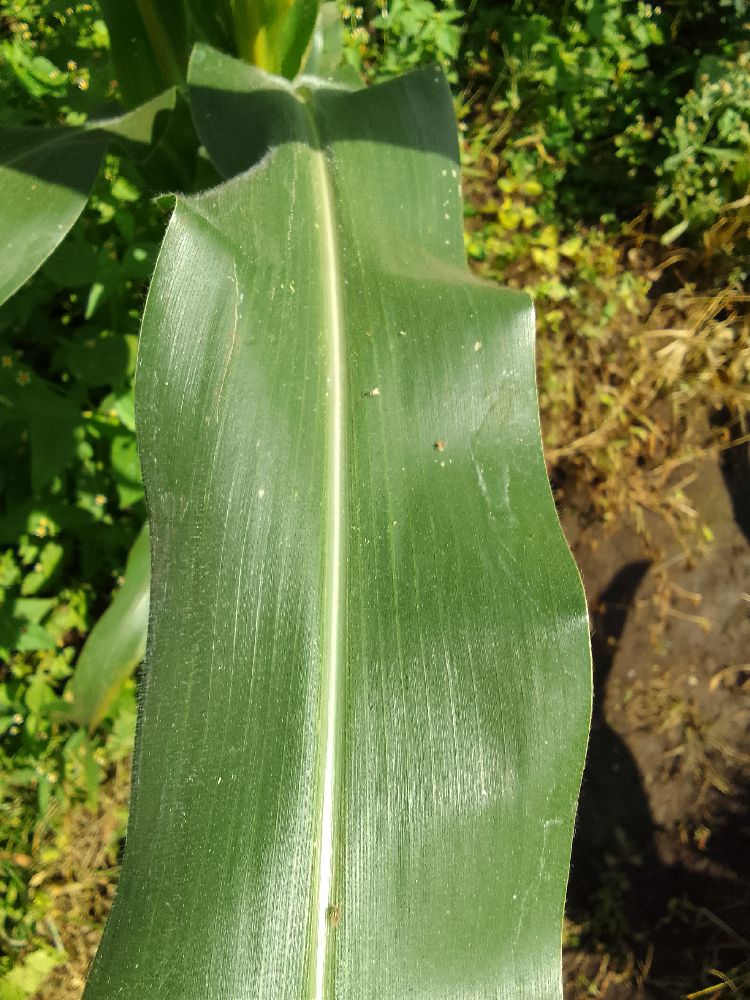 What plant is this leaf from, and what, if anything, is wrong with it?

maize, healthy
